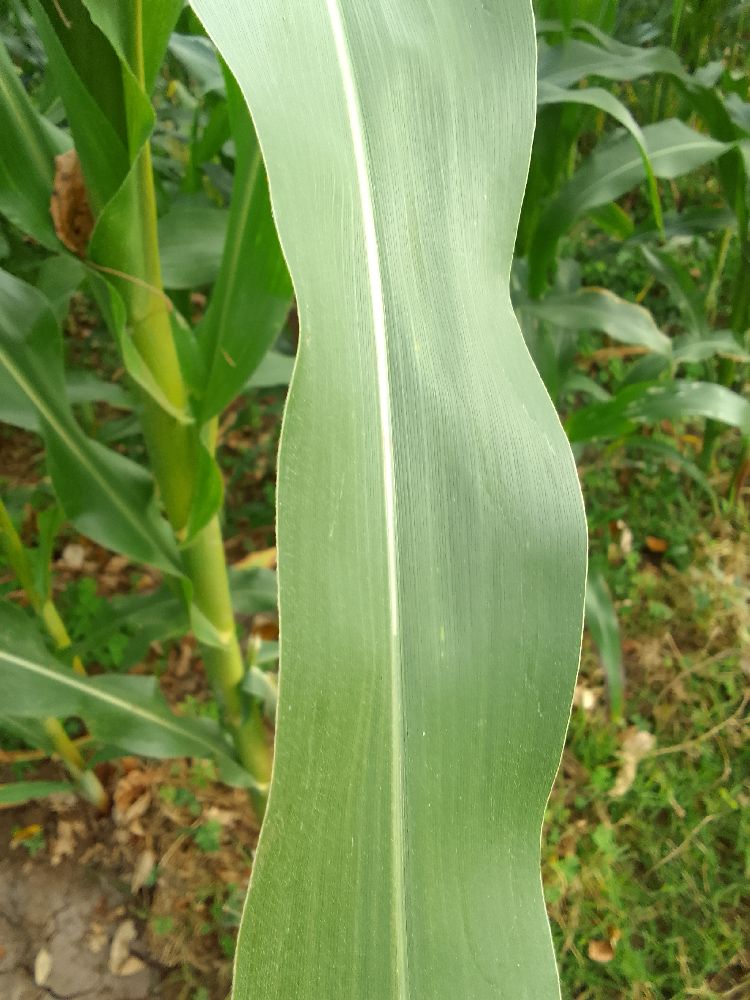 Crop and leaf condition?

maize, healthy
